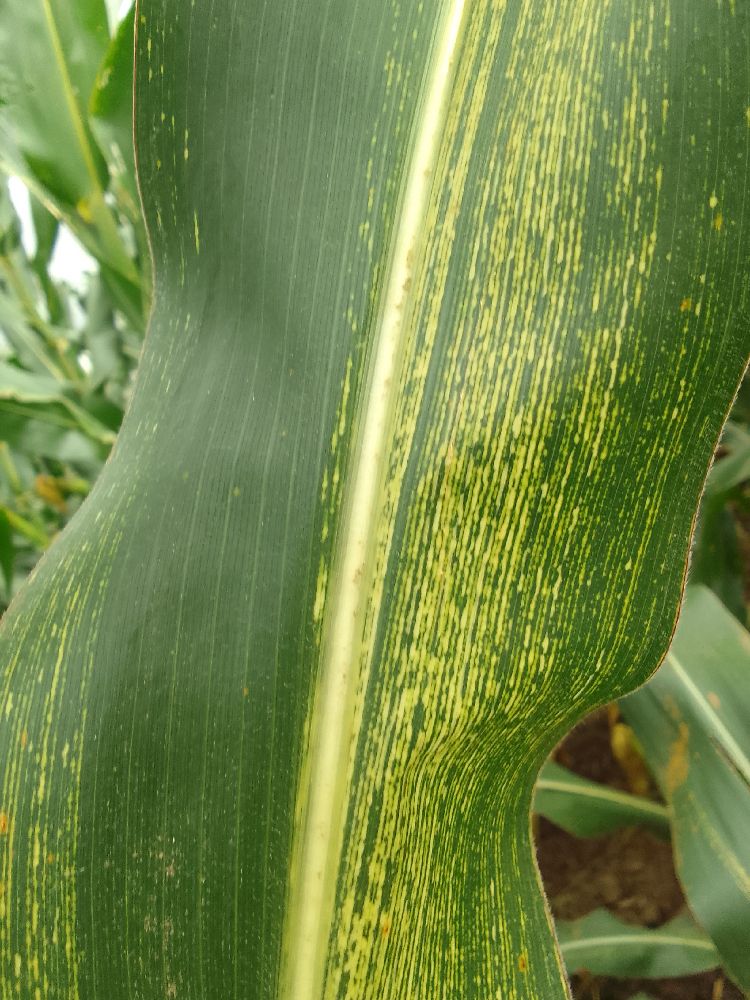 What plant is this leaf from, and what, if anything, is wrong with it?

maize, maize streak virus
